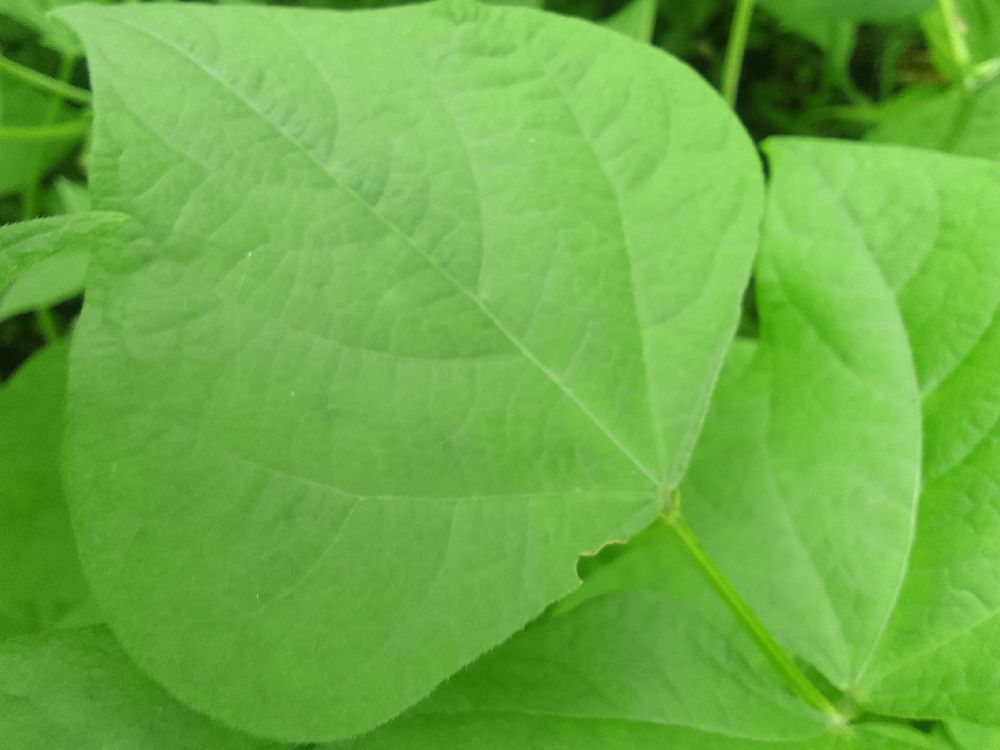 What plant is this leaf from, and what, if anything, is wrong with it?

common bean, healthy
